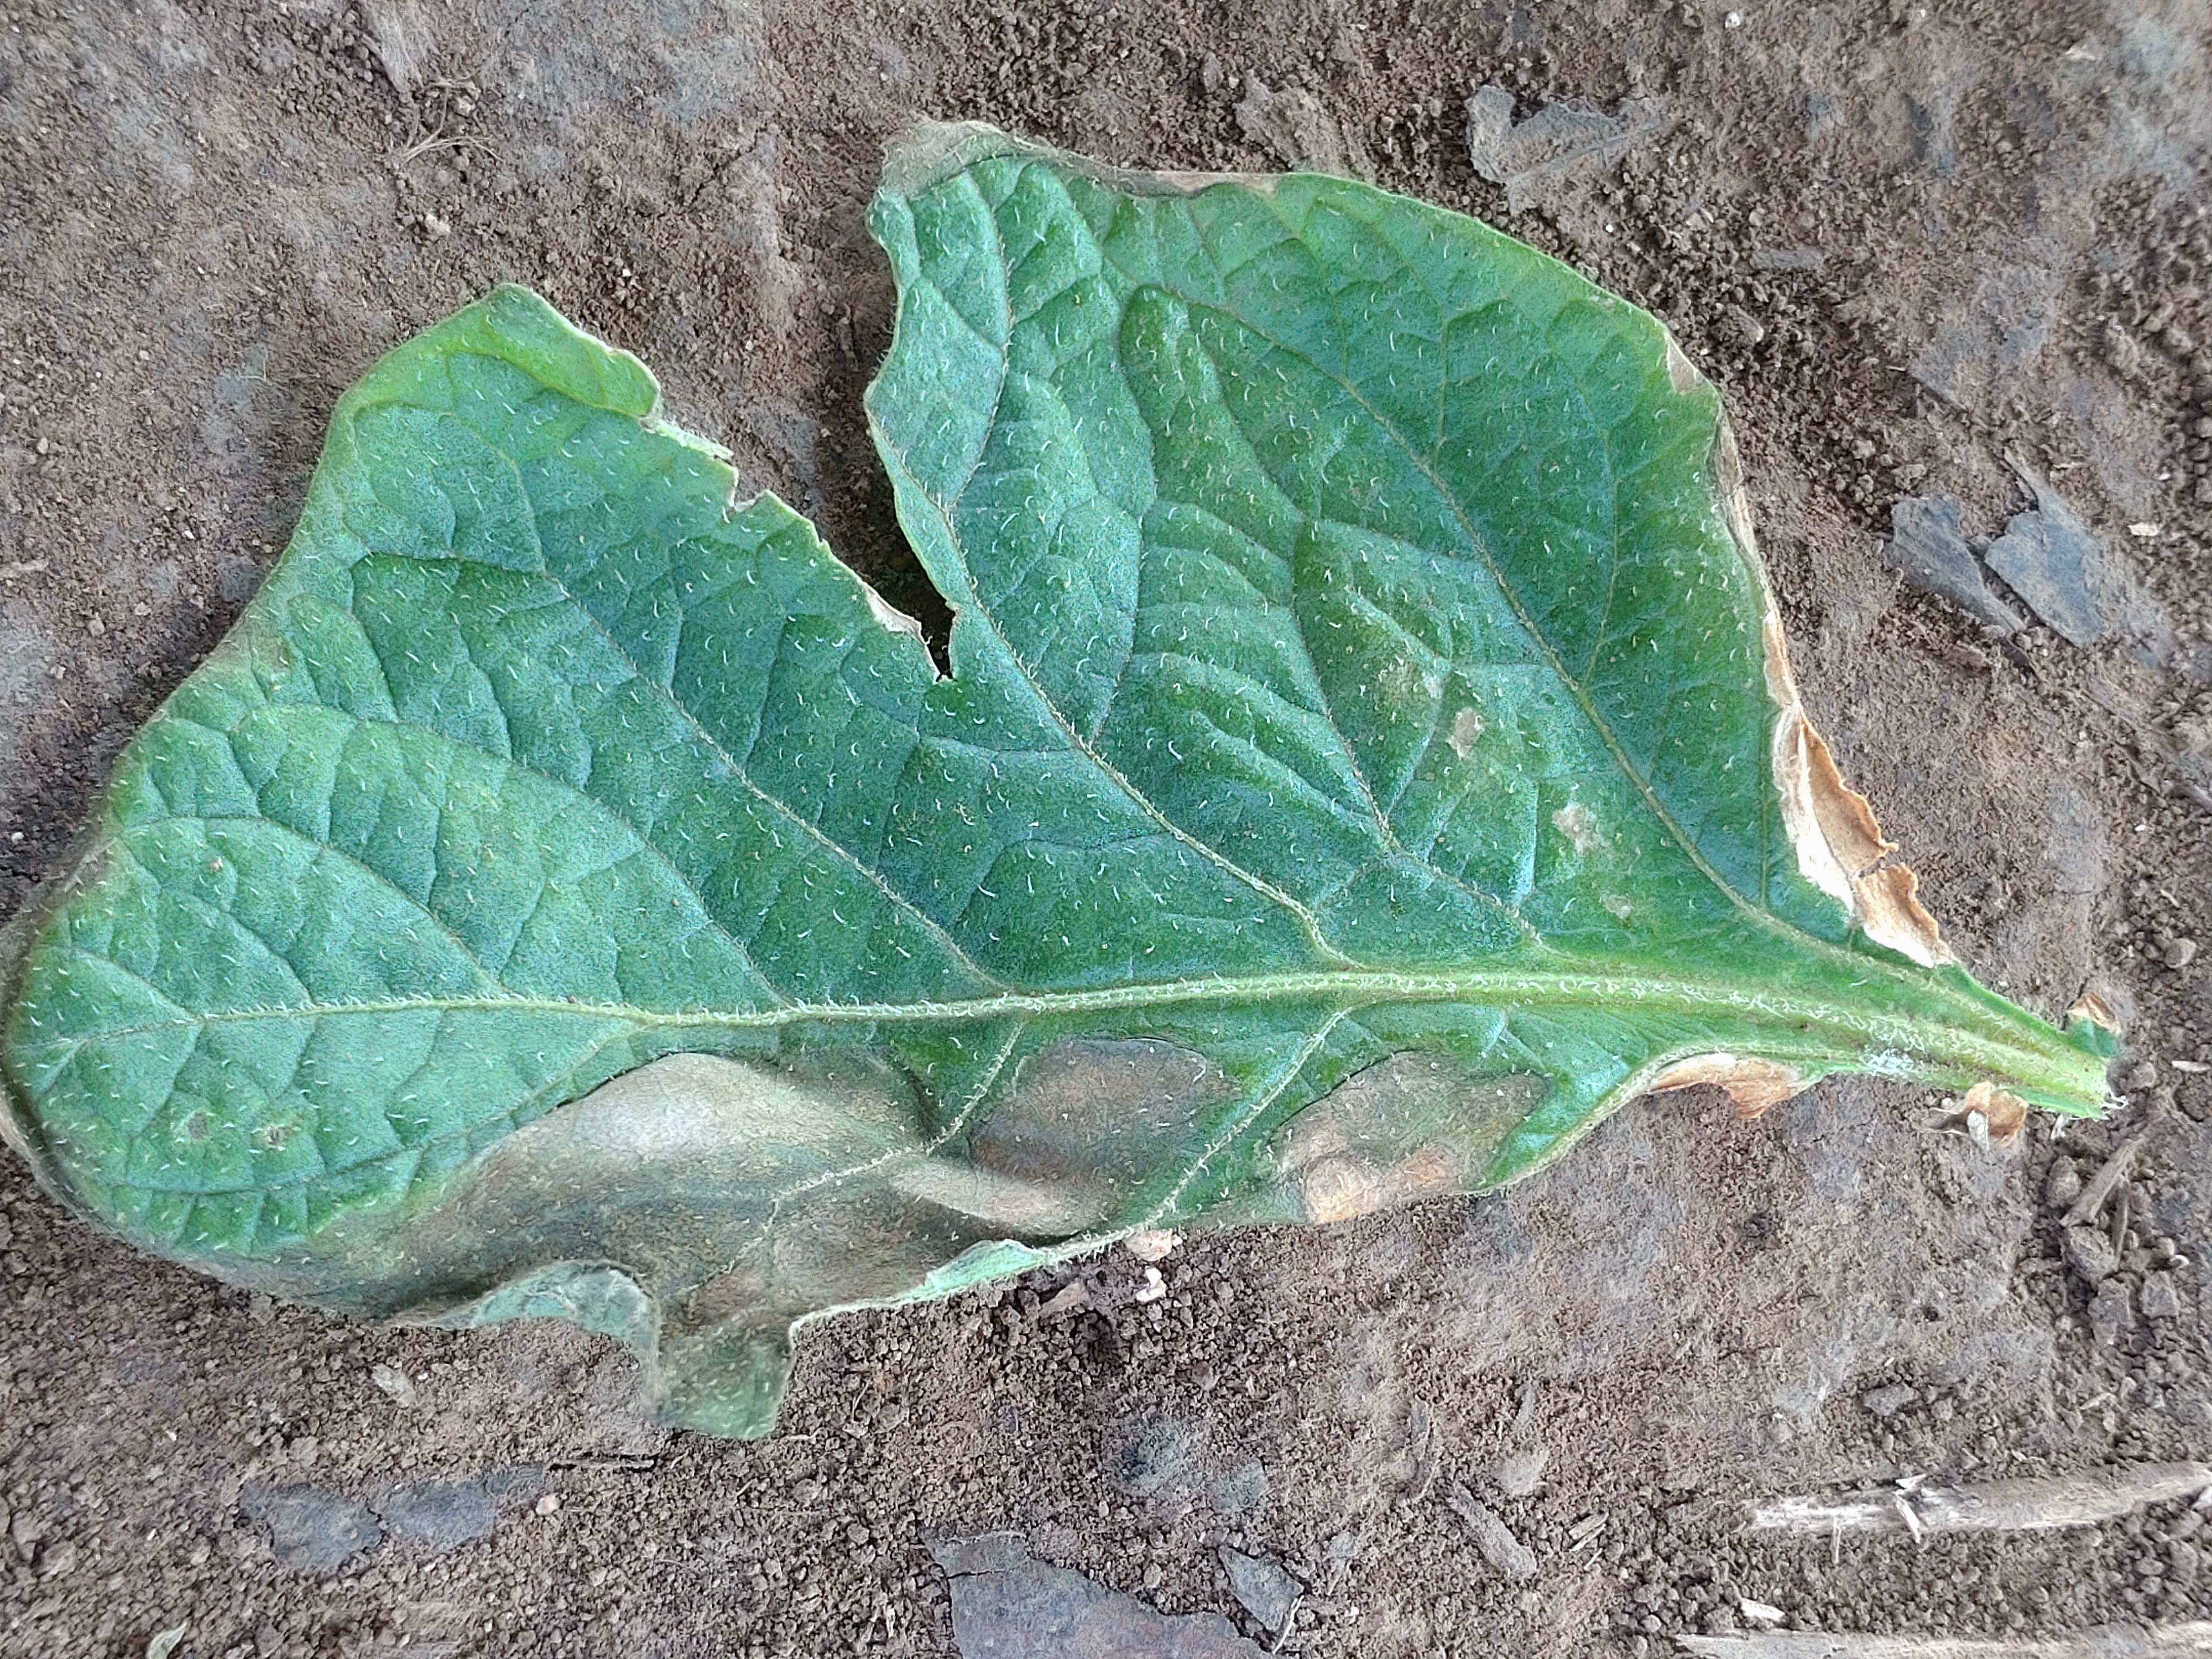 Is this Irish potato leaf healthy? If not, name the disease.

early blight
